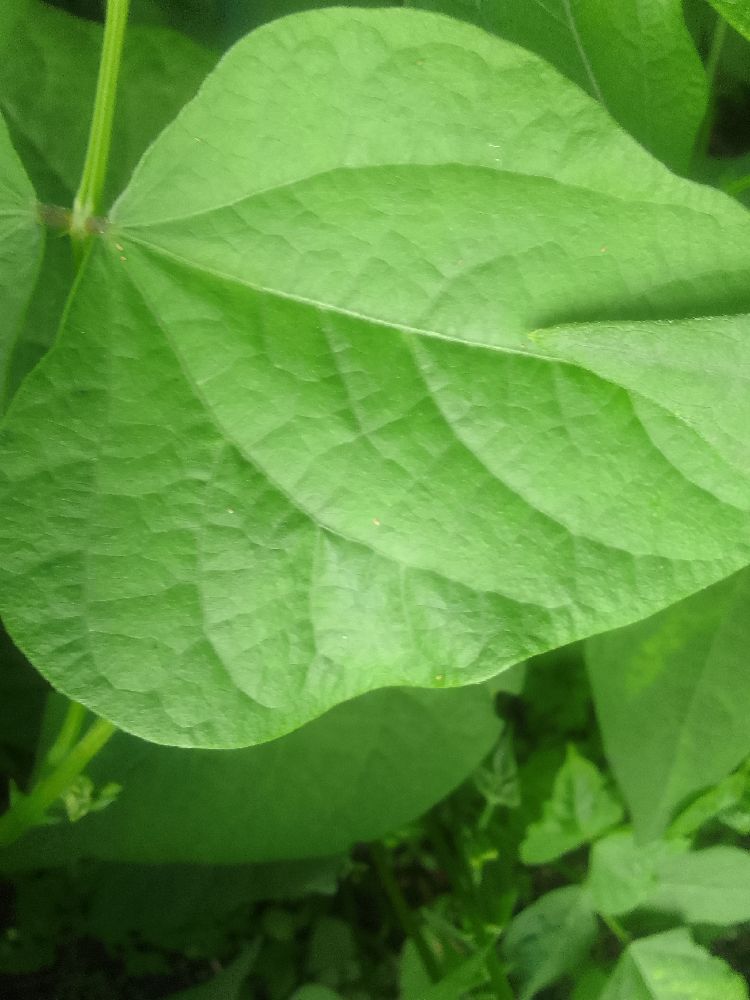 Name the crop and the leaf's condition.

common bean, healthy
